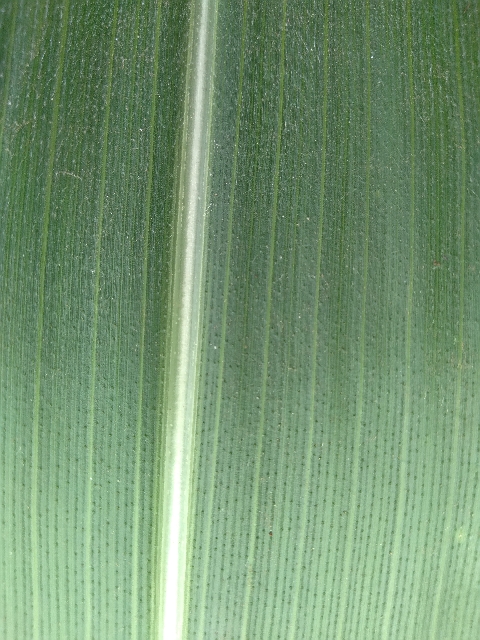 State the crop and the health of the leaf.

maize, healthy
